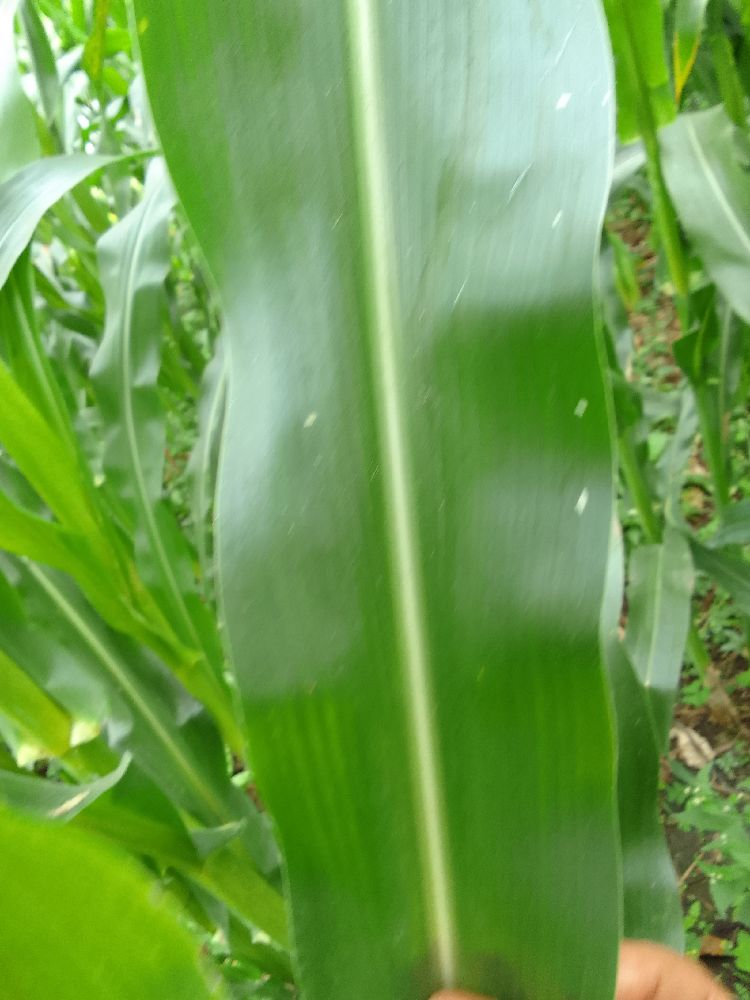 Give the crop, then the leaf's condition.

maize, healthy
